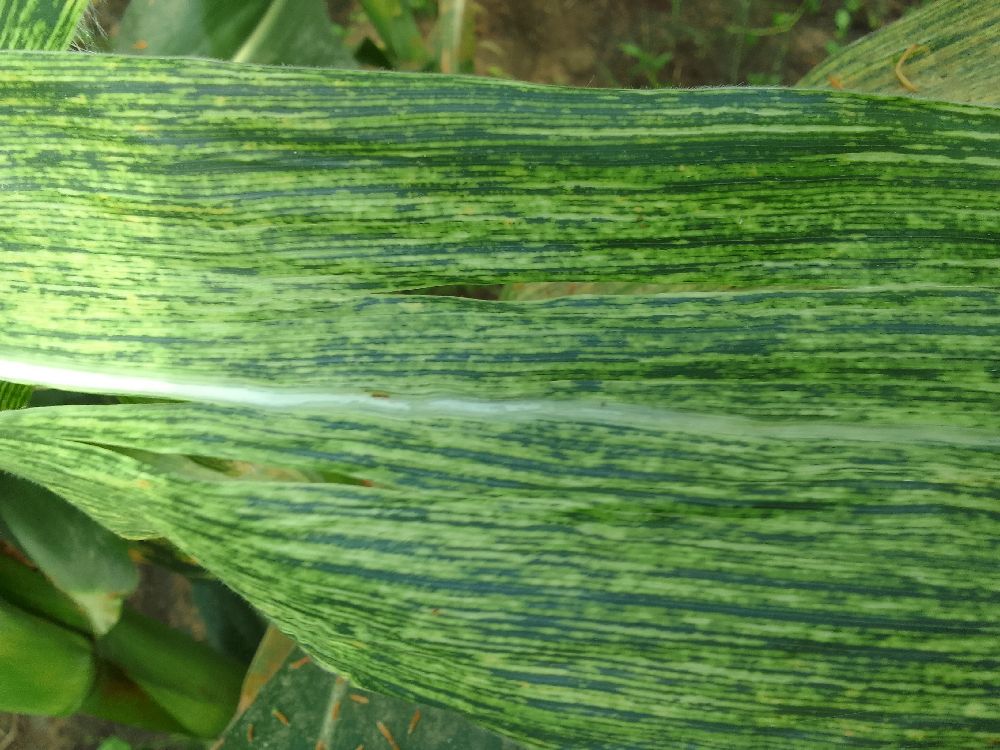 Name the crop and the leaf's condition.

maize, maize streak virus
